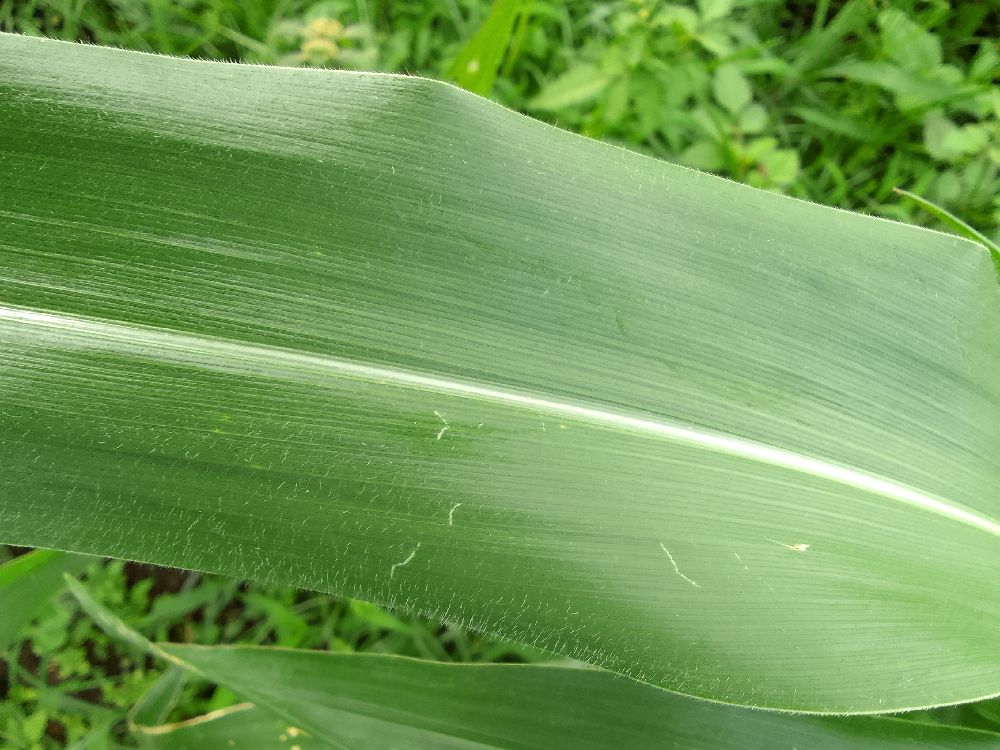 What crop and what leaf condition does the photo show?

maize, healthy
